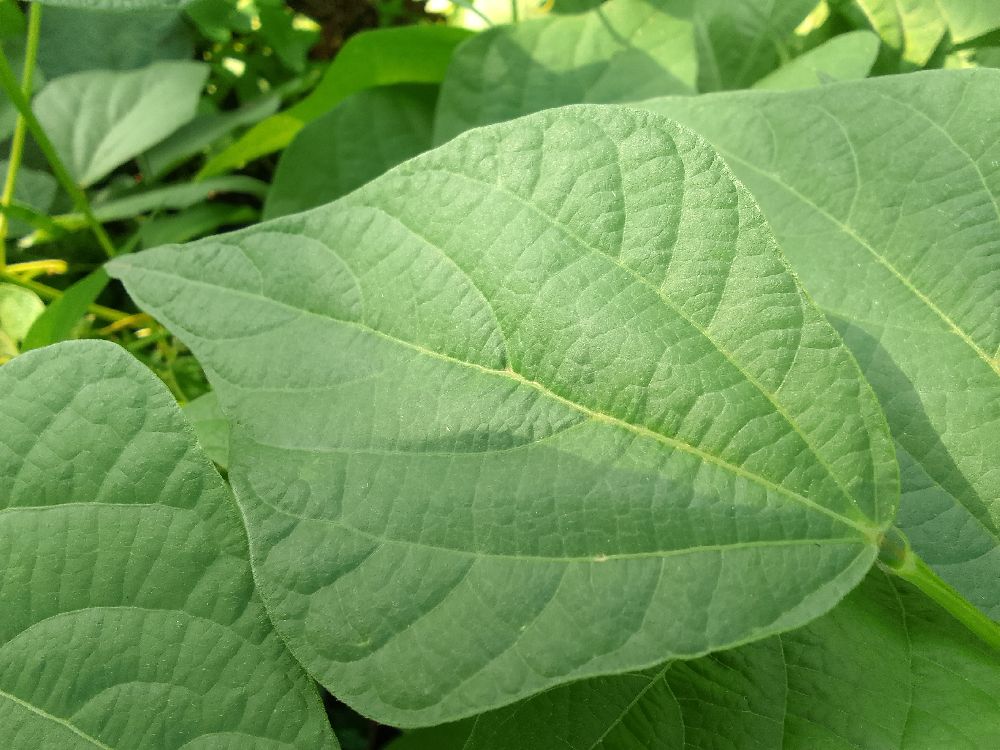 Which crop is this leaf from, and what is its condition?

common bean, healthy
